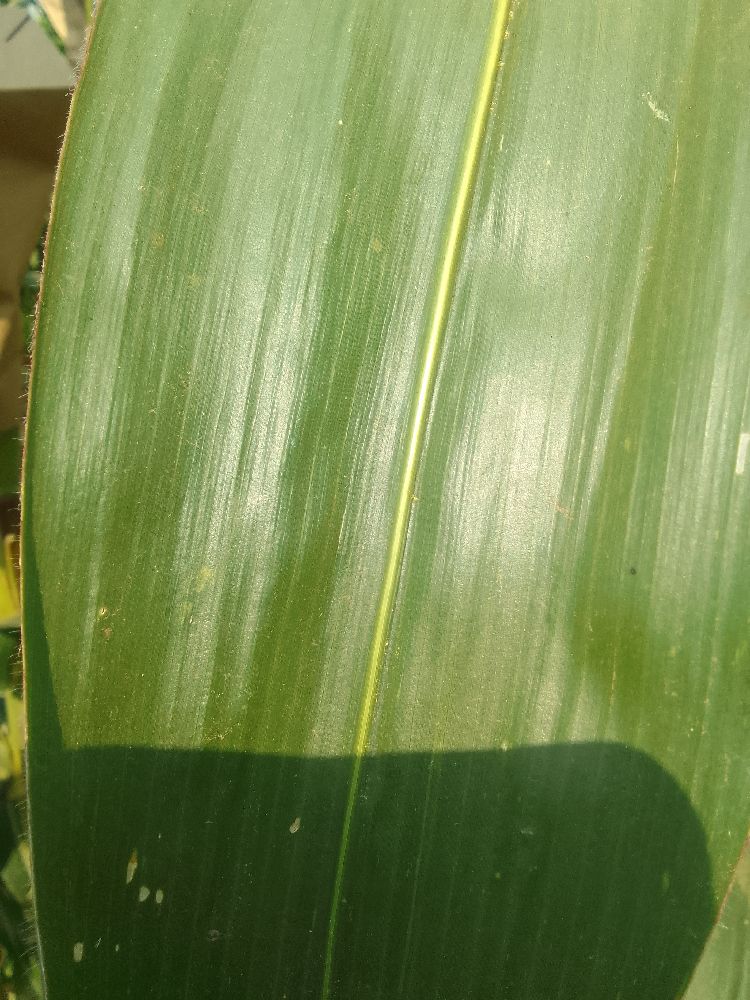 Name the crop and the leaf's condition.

maize, healthy
